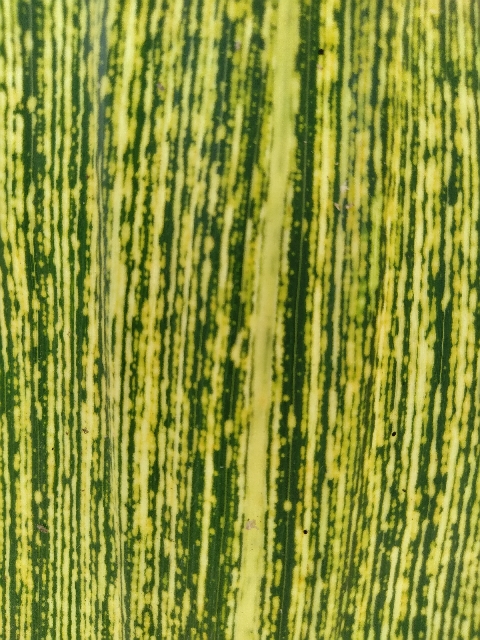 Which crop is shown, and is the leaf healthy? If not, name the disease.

maize, maize streak virus
